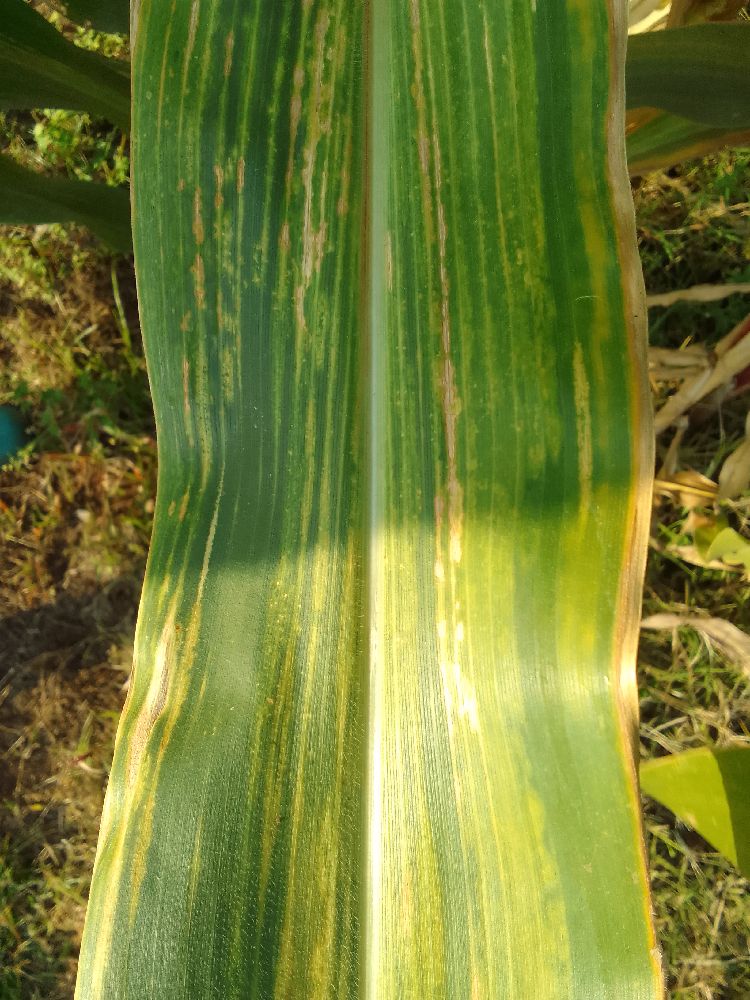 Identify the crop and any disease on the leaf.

maize, maize lethal necrosis
